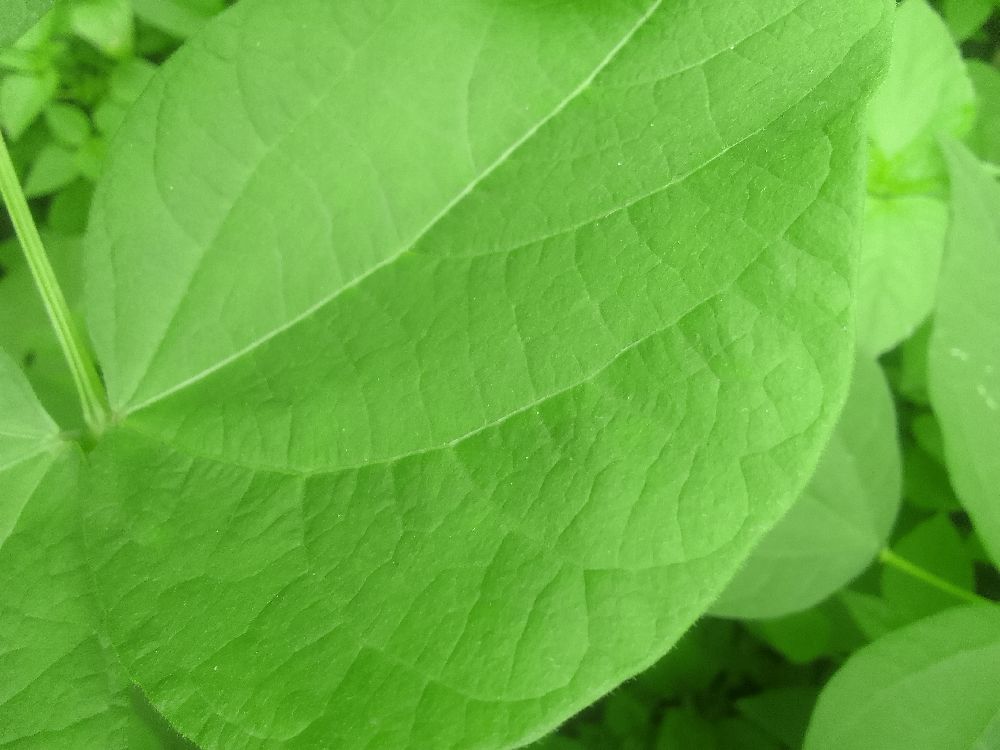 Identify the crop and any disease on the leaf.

common bean, healthy
